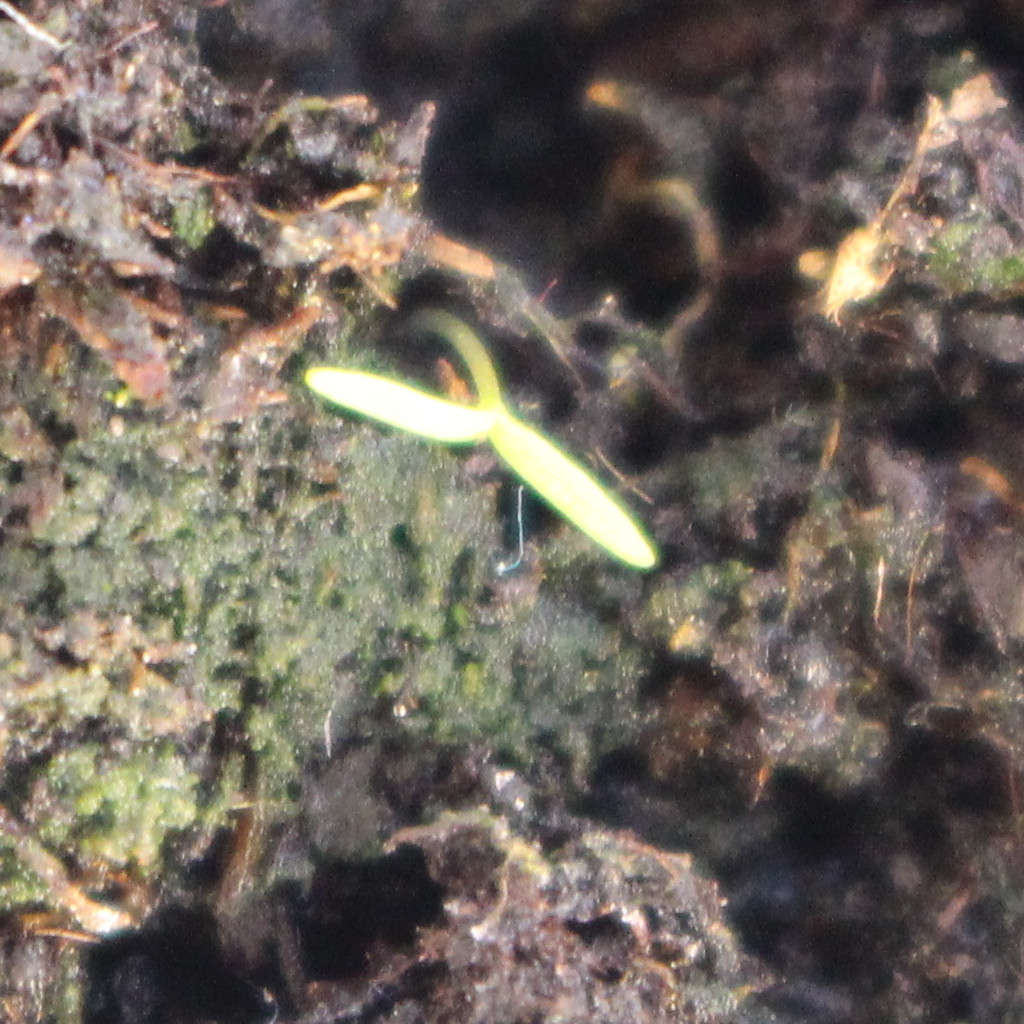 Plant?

Papaver rhoeas
